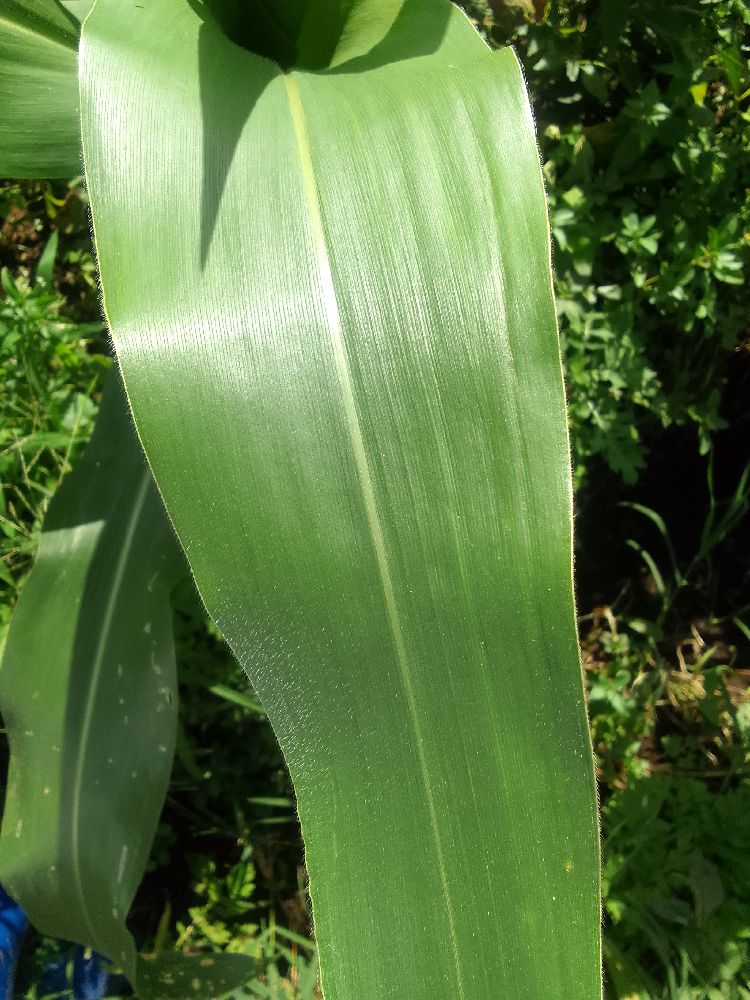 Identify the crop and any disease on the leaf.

maize, healthy
